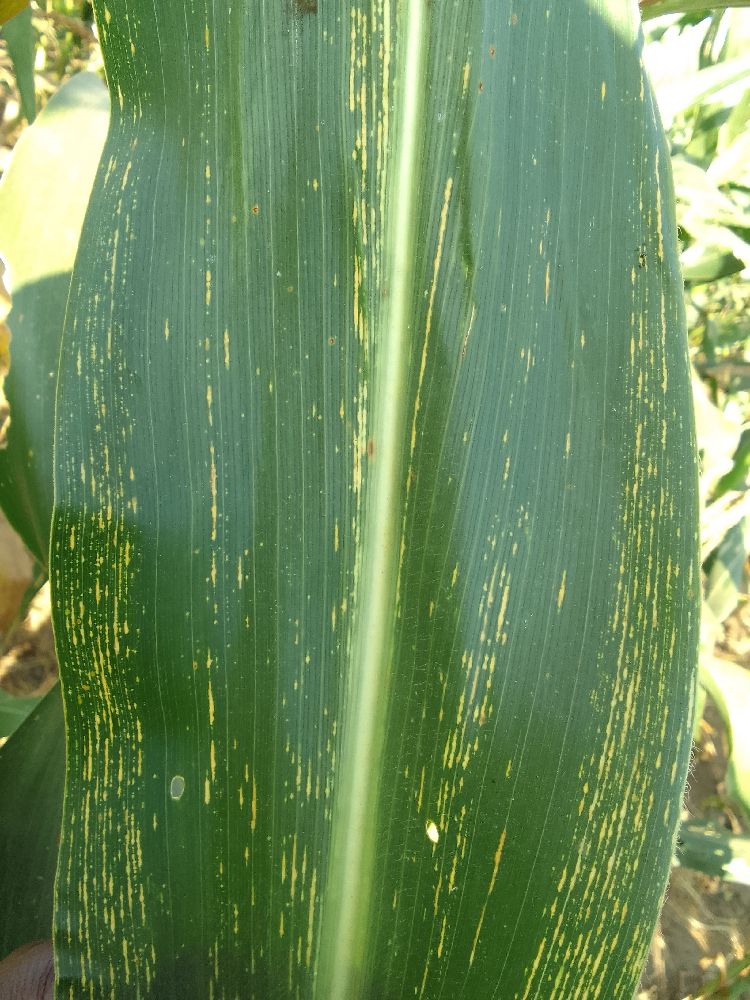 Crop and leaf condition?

maize, maize streak virus
